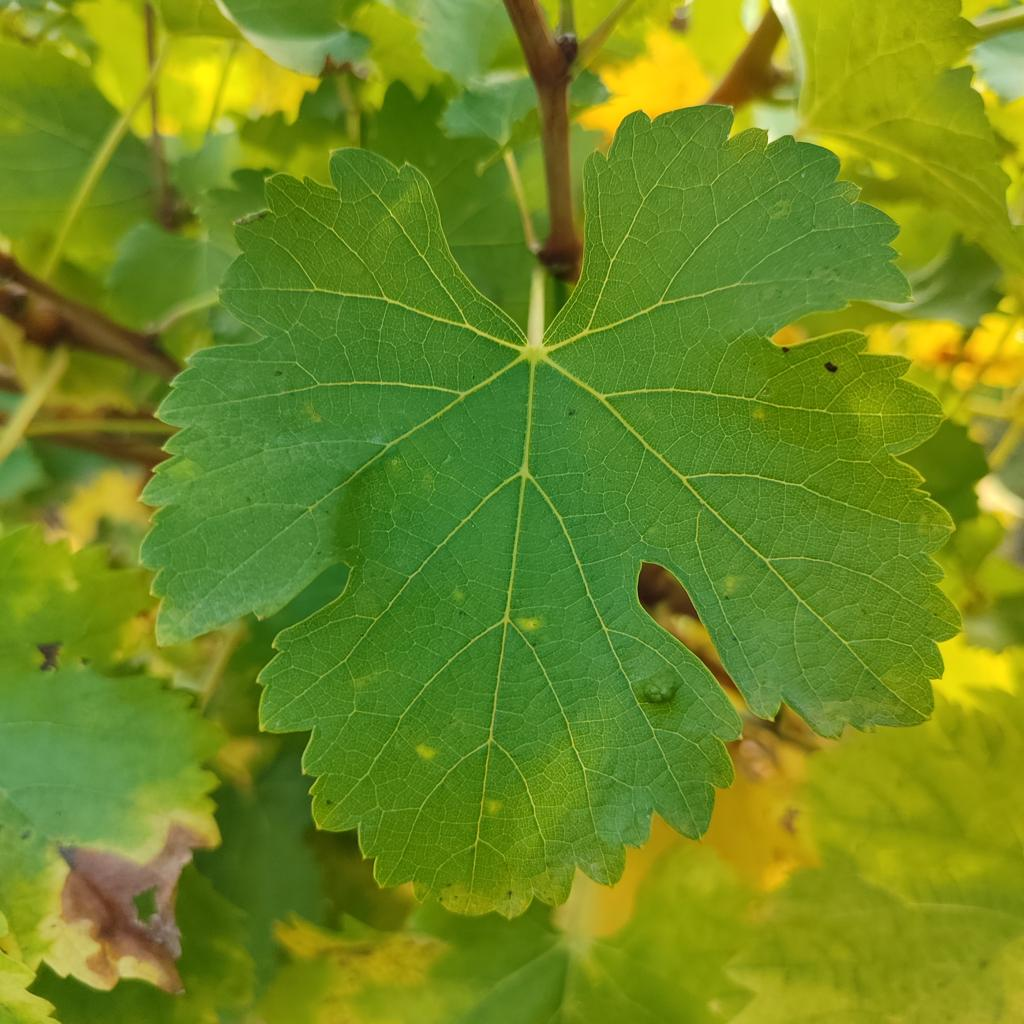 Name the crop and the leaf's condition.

grapevine, erineum mite
